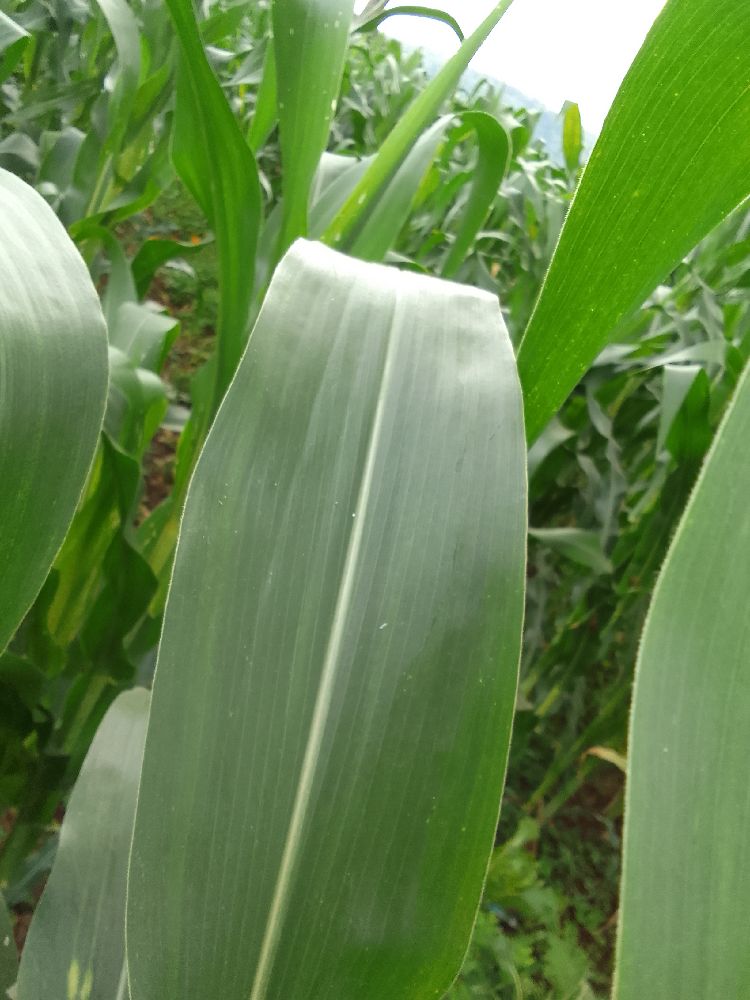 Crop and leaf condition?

maize, healthy
